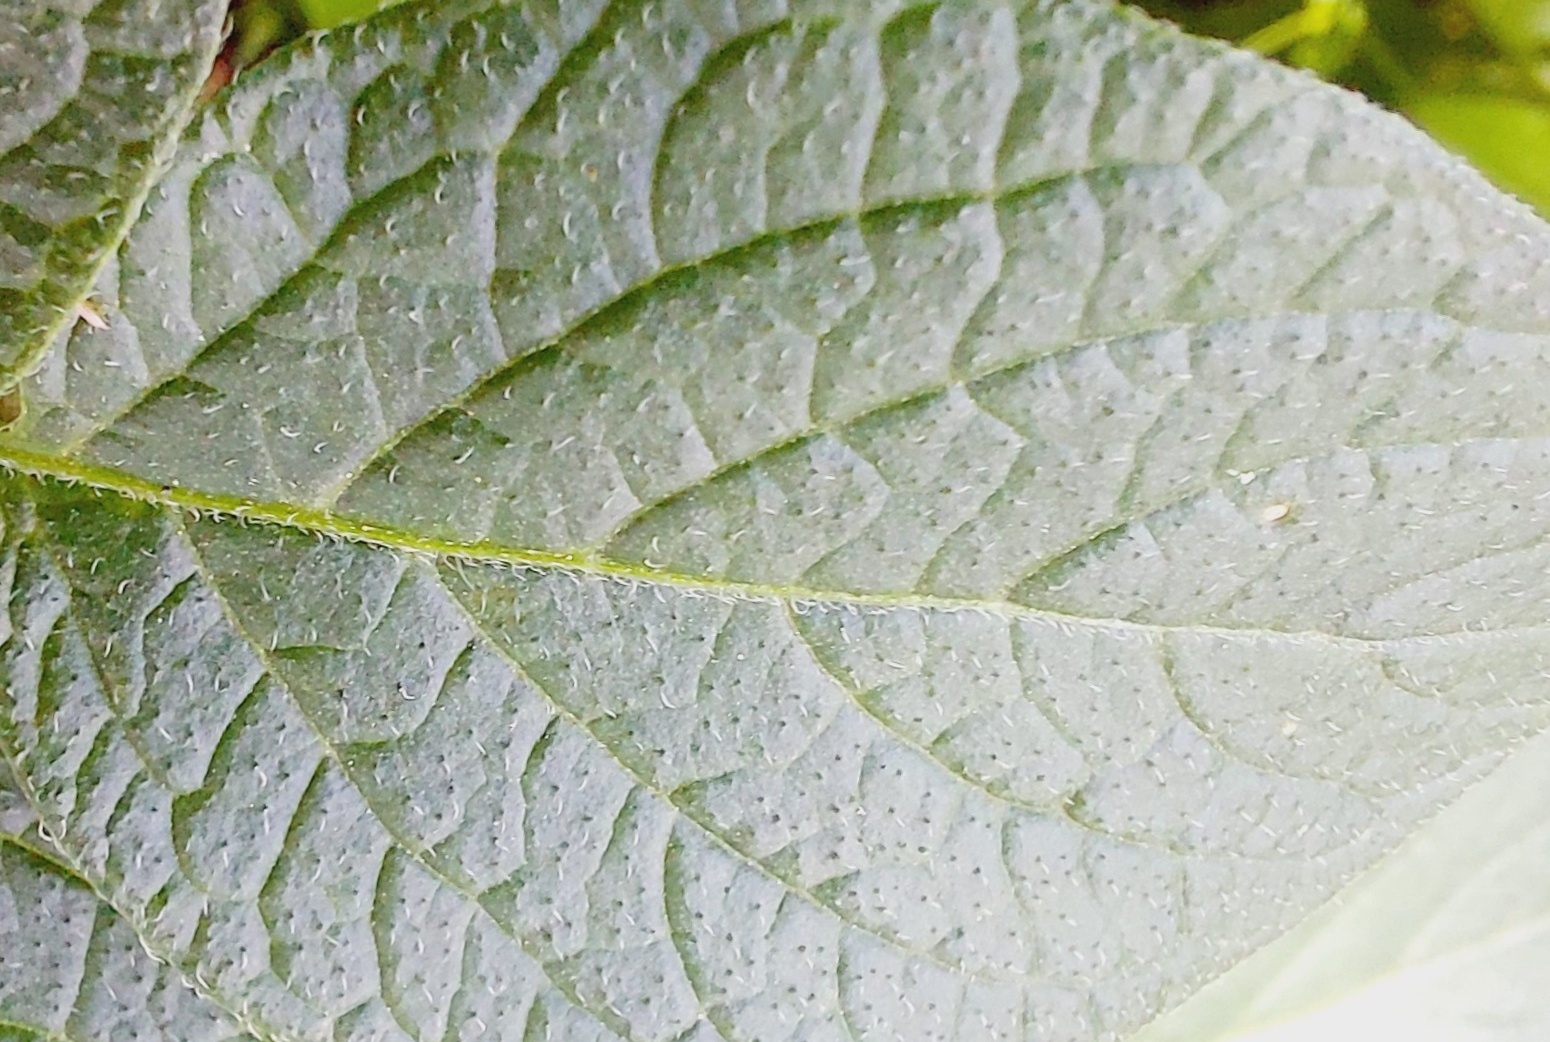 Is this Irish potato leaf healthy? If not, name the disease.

healthy
